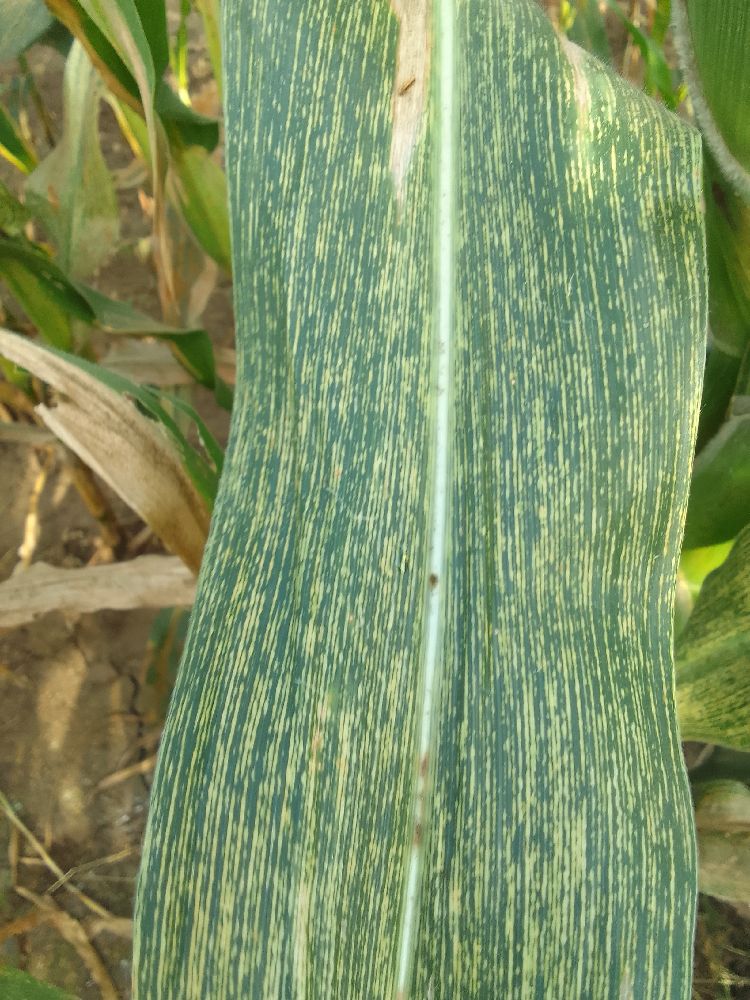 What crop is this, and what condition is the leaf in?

maize, maize streak virus
